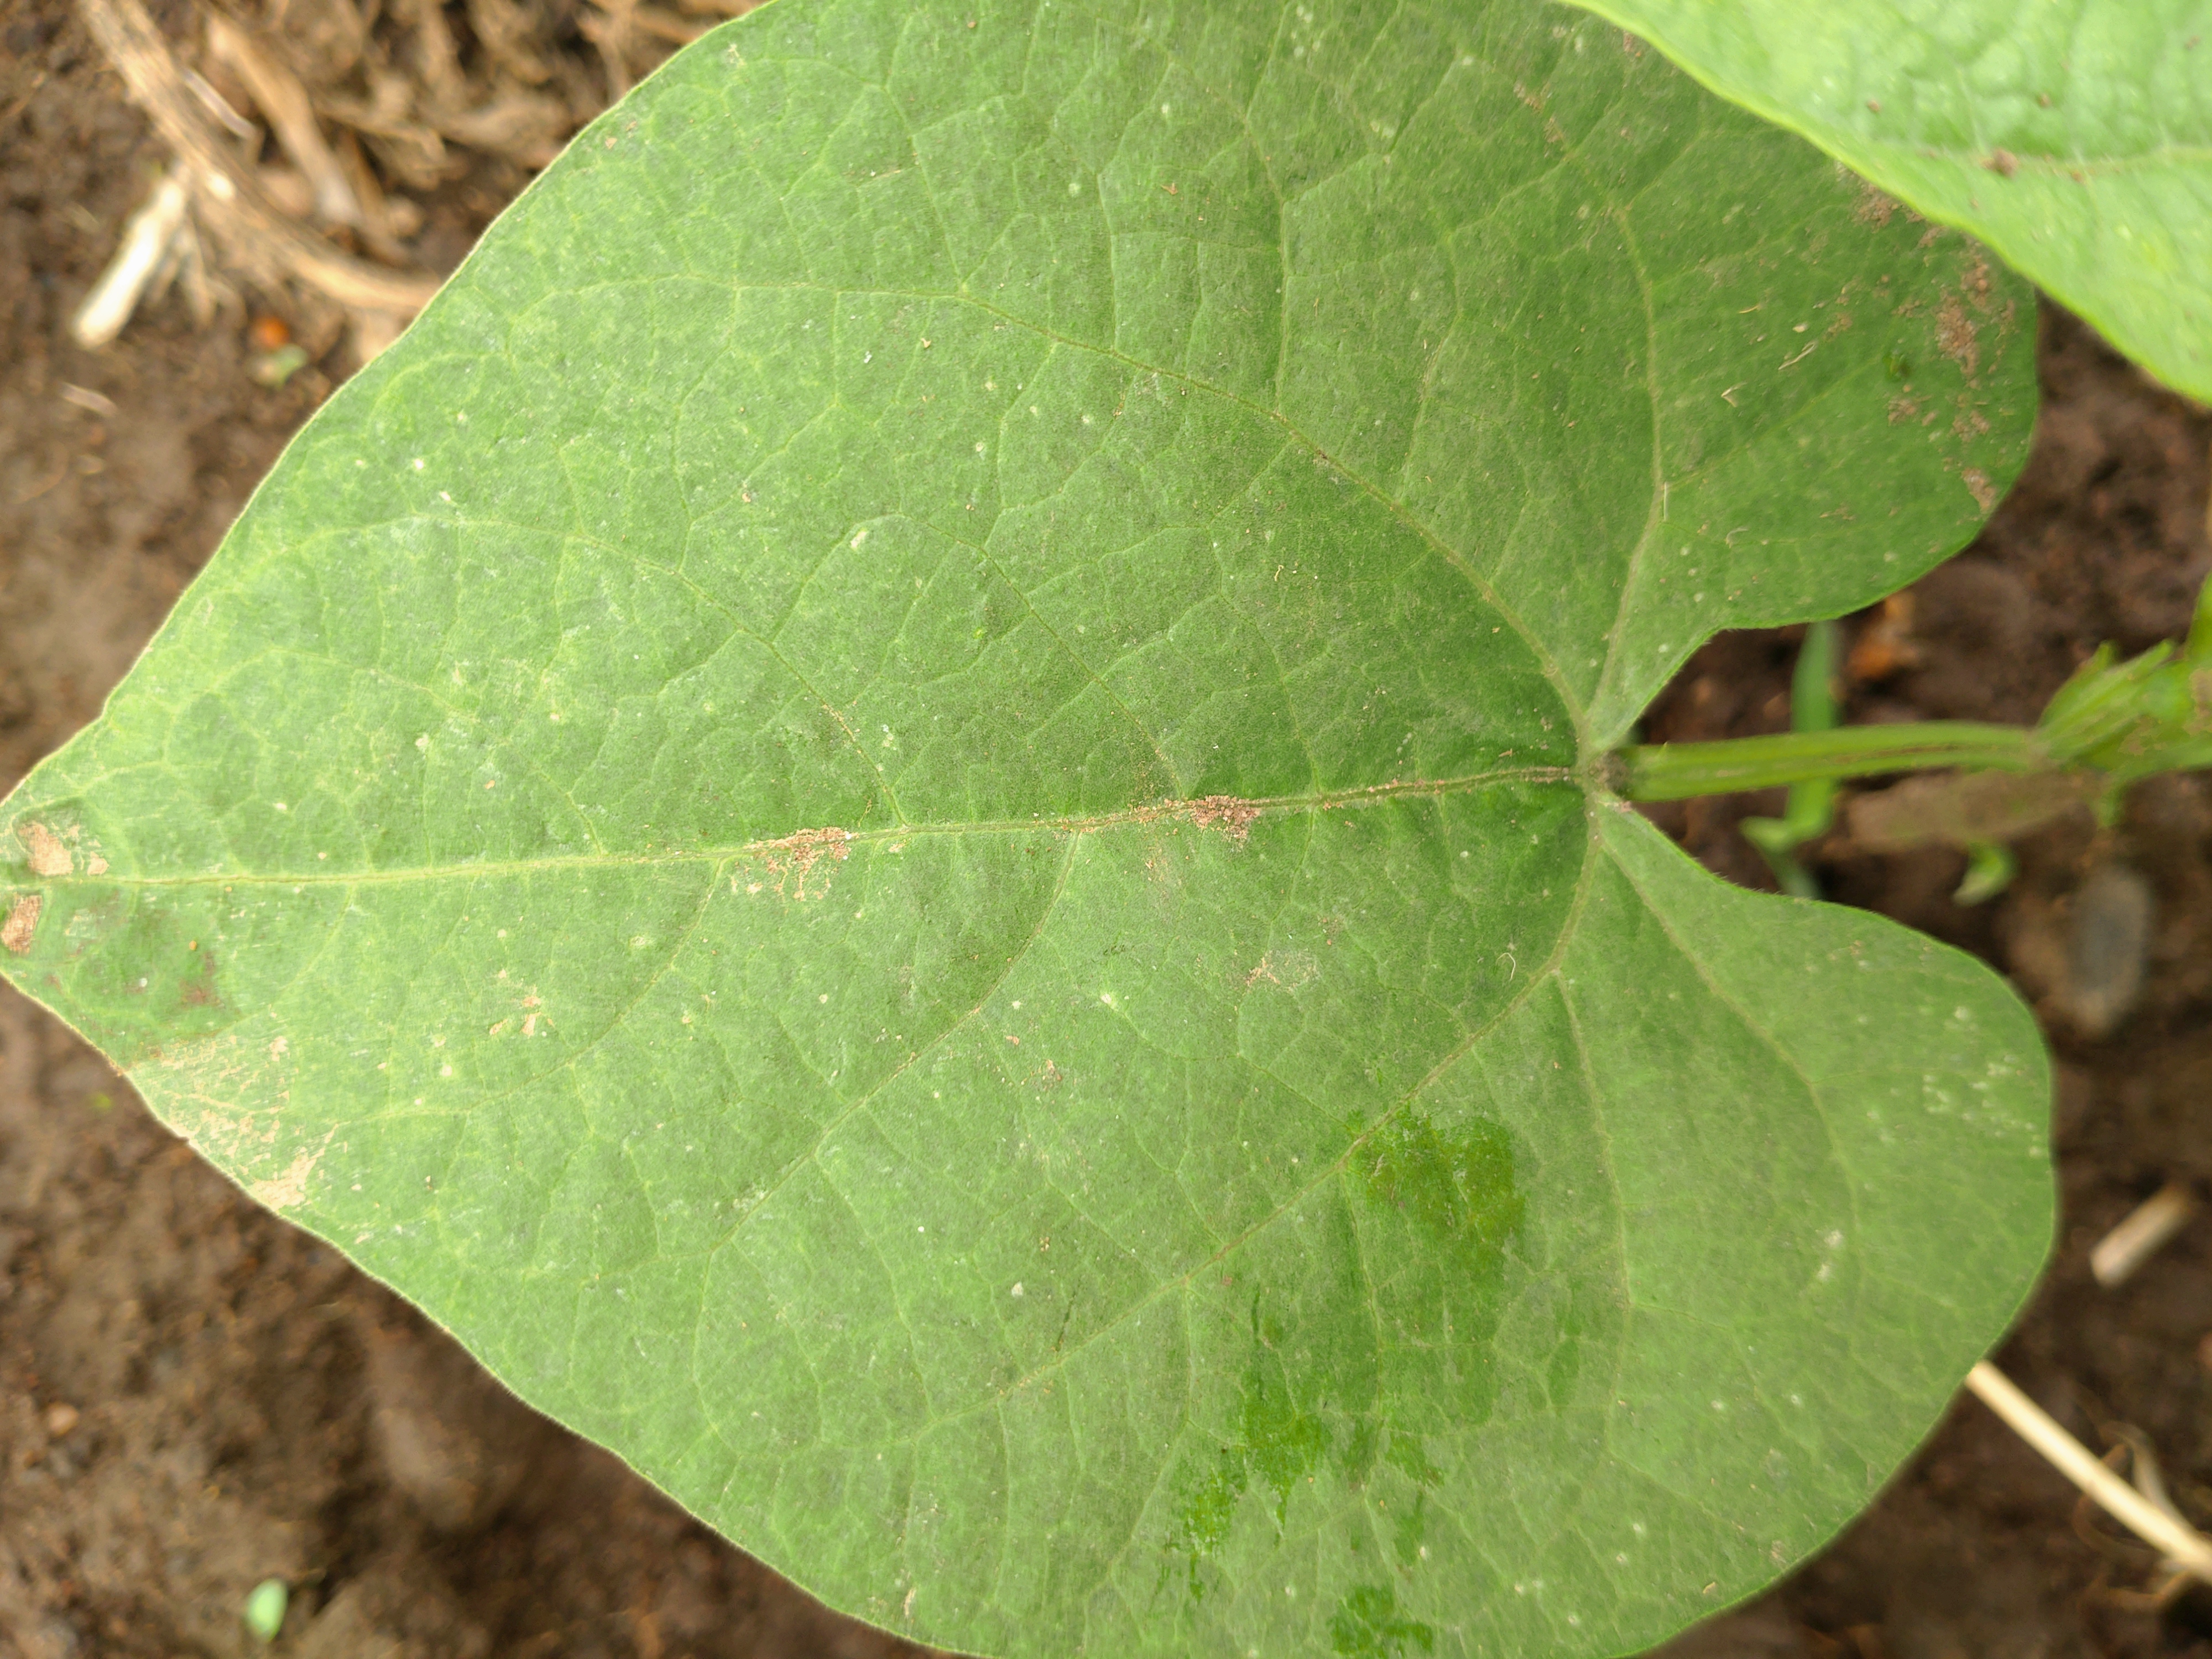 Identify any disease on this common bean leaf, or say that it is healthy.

healthy
